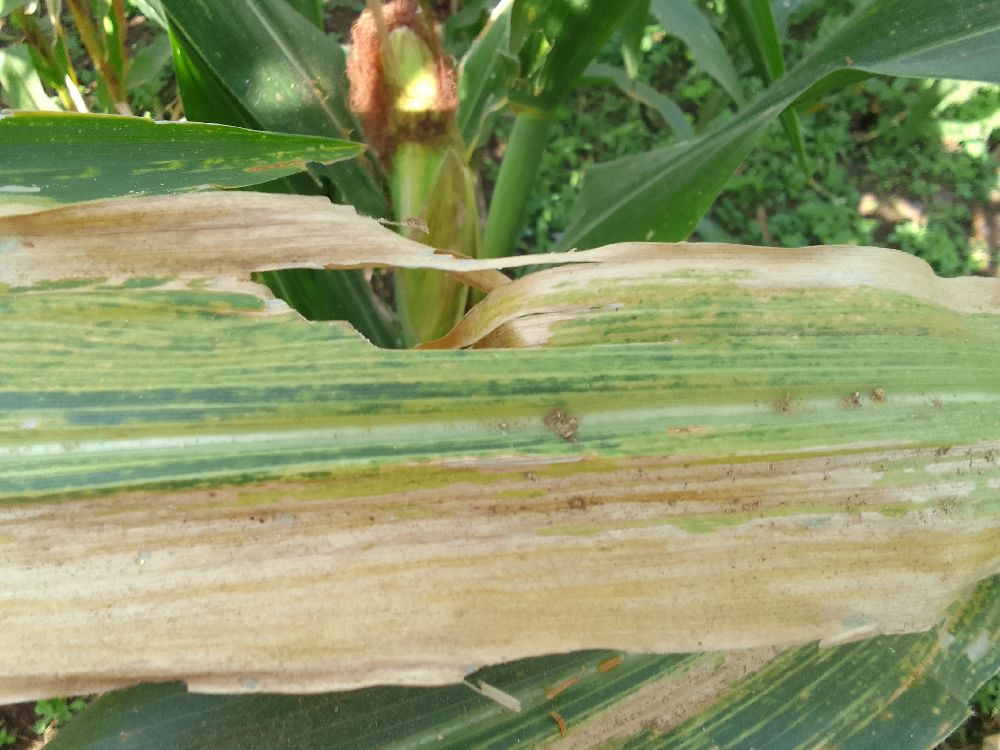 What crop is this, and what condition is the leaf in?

maize, maize lethal necrosis
